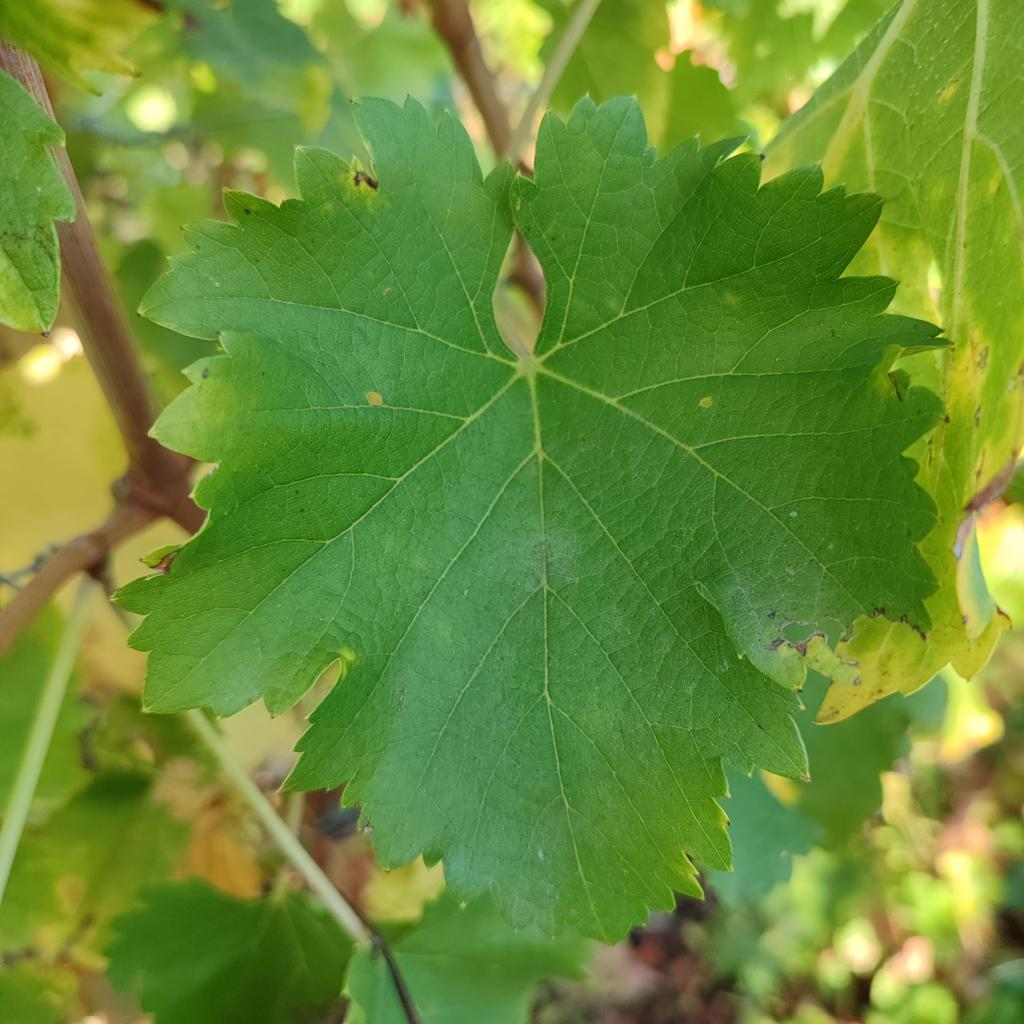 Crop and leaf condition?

grapevine, powdery mildew
